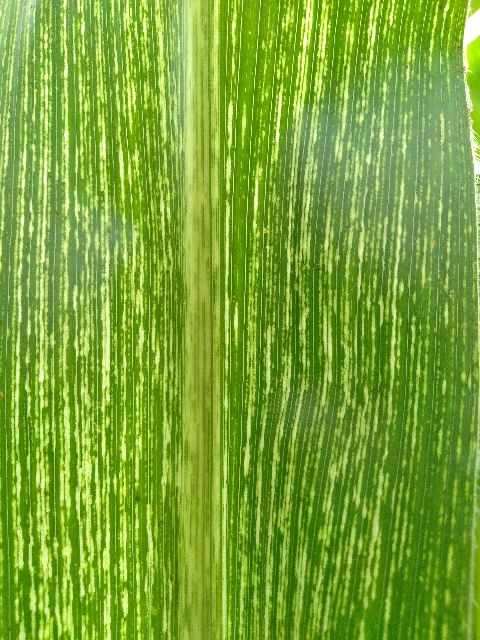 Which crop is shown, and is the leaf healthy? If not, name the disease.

maize, maize streak virus
